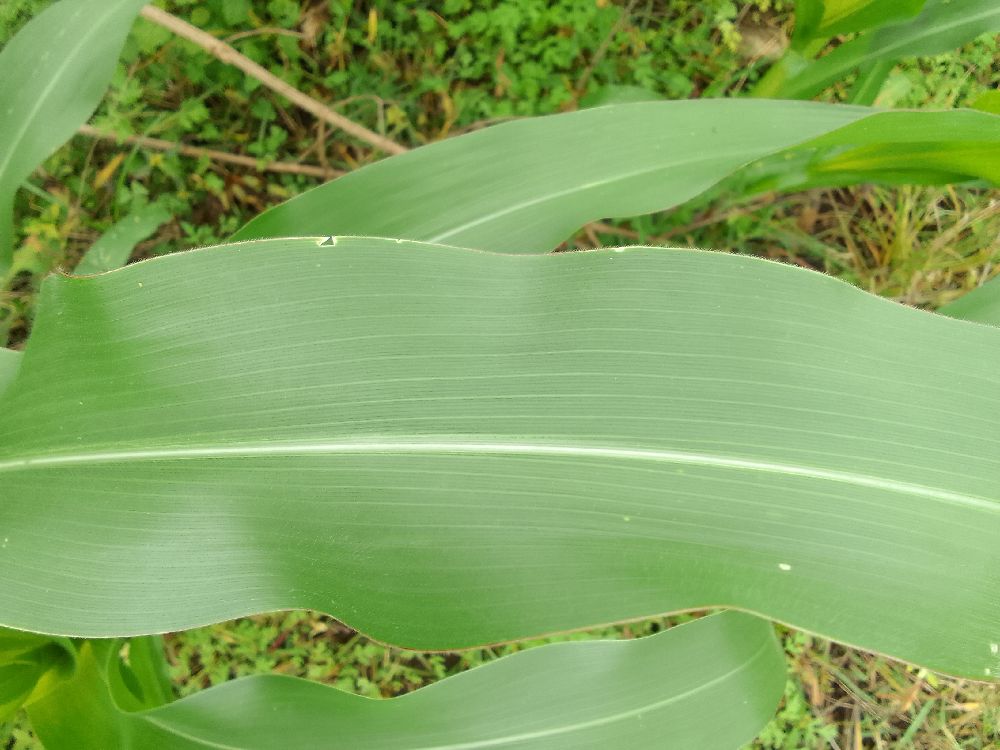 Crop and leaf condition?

maize, healthy
